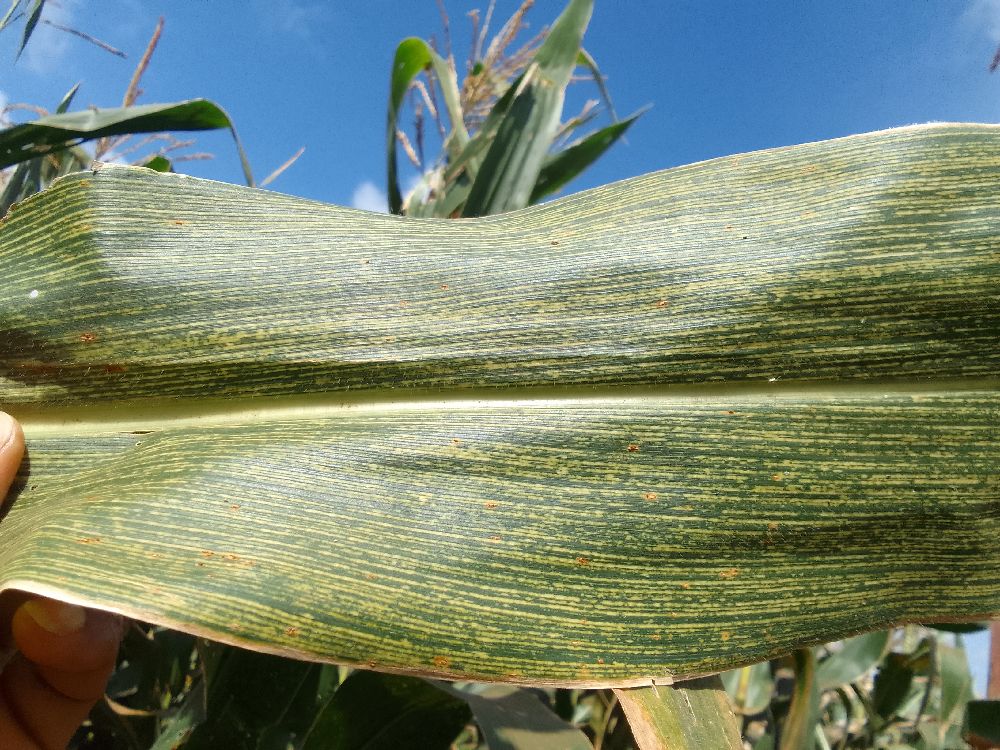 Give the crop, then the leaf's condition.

maize, maize streak virus
